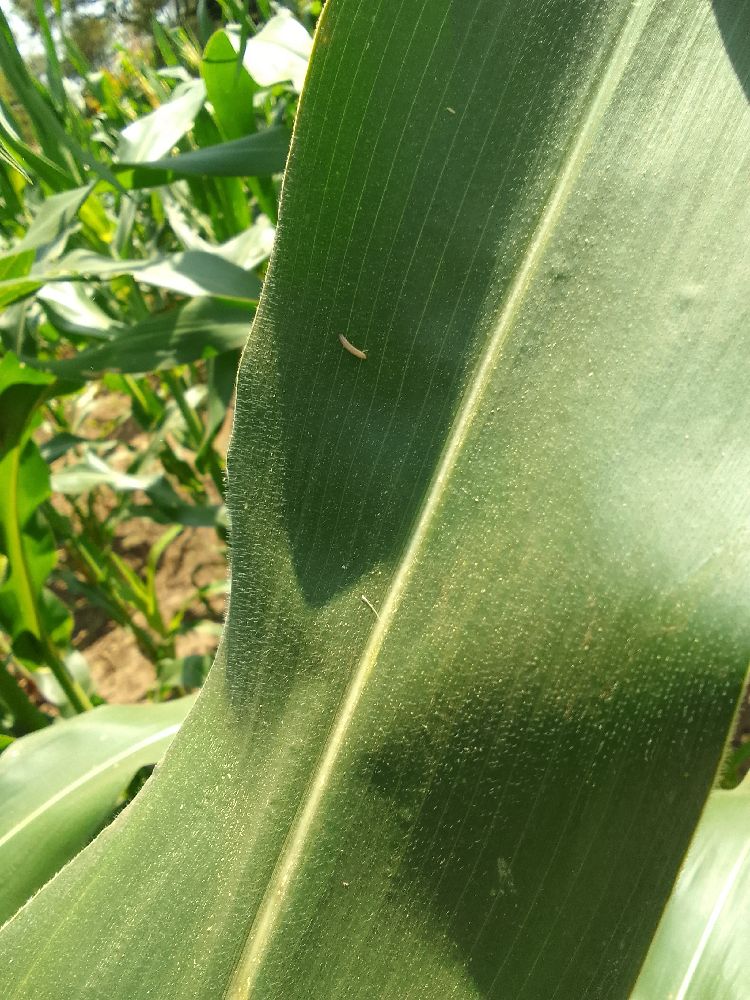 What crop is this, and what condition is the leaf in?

maize, healthy
